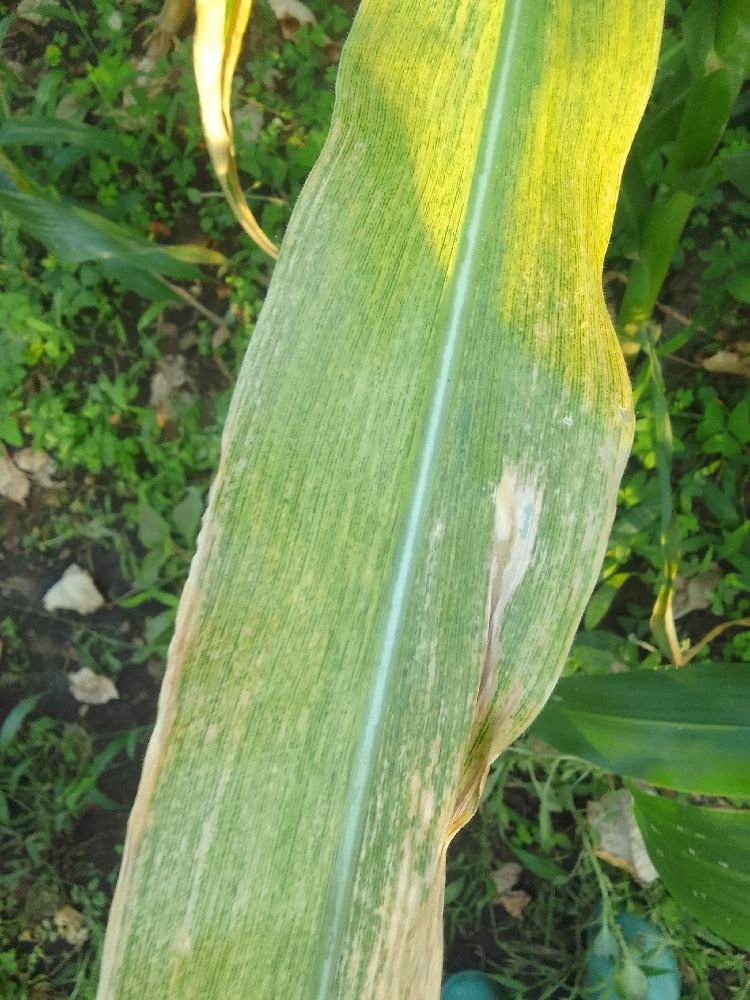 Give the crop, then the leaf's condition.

maize, maize lethal necrosis
